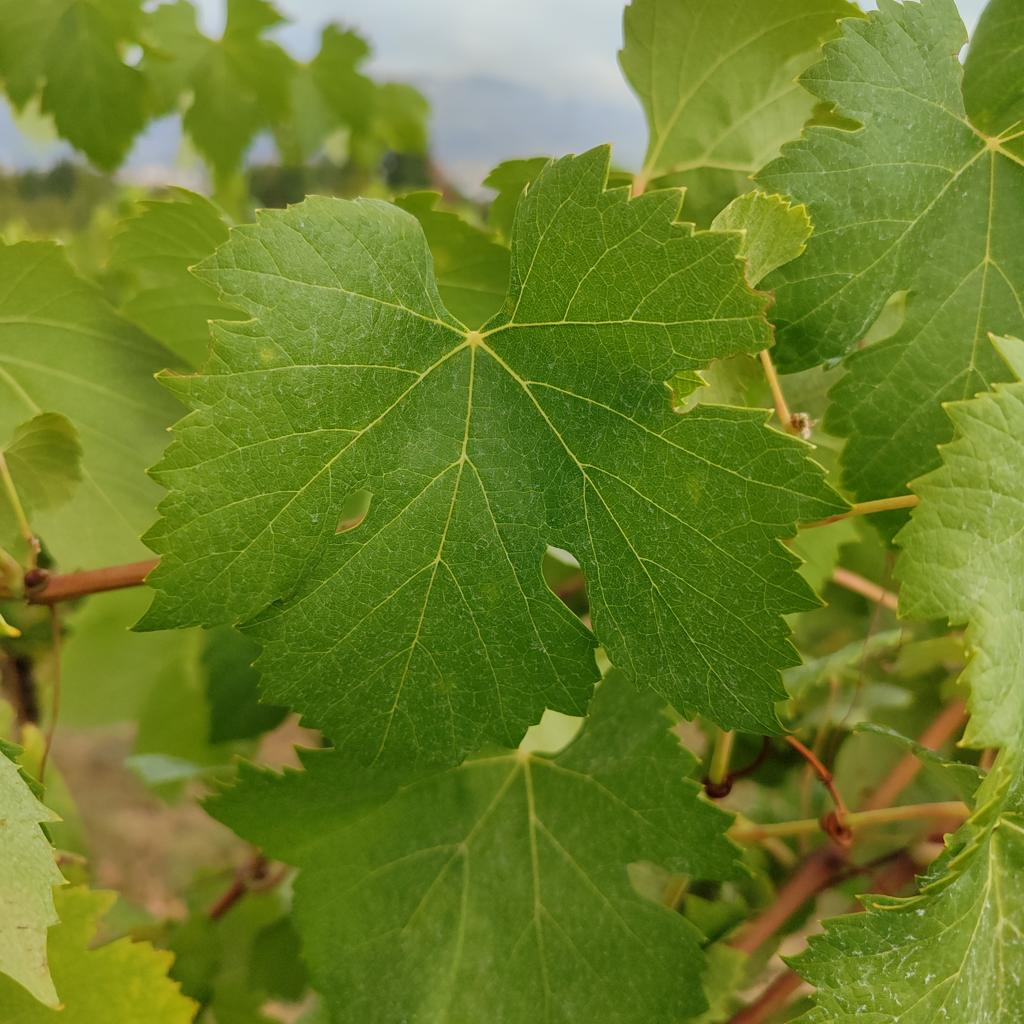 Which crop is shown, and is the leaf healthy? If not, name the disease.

grapevine, healthy
